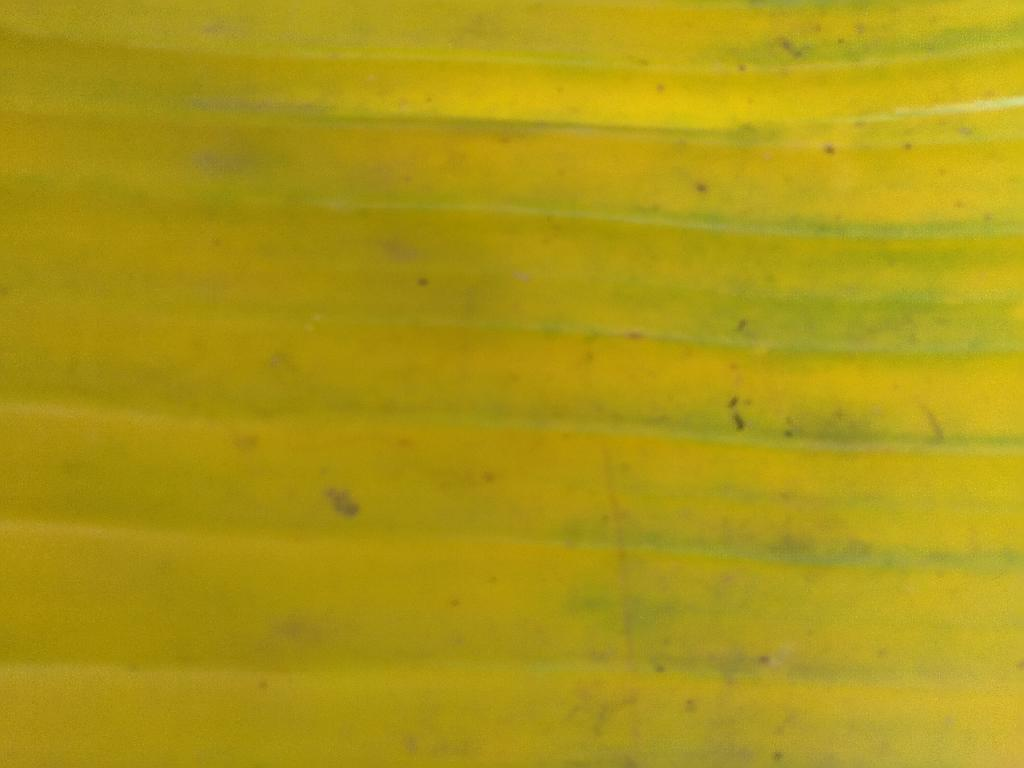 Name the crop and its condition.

banana, fusarium wilt race 1
